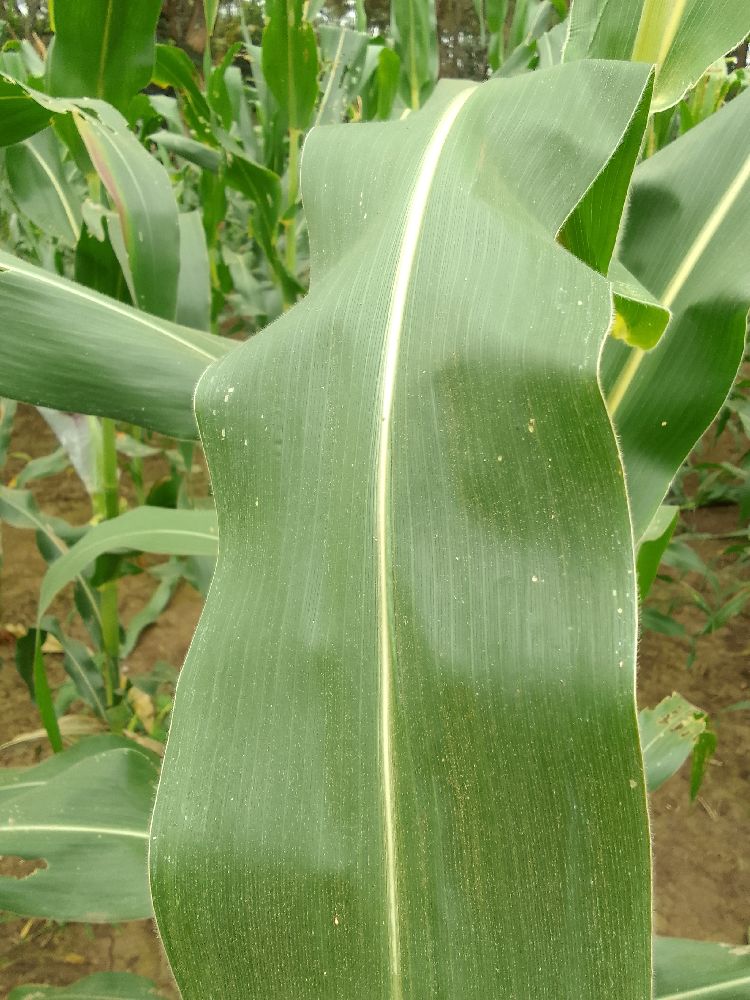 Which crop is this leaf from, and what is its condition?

maize, healthy
